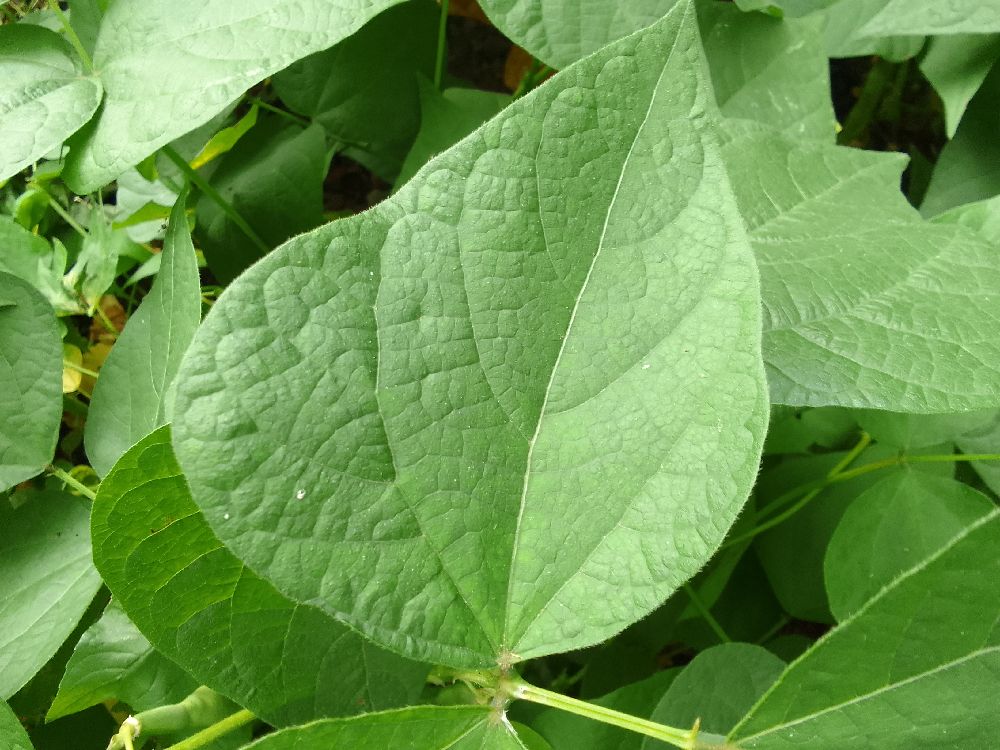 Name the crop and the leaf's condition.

common bean, healthy
